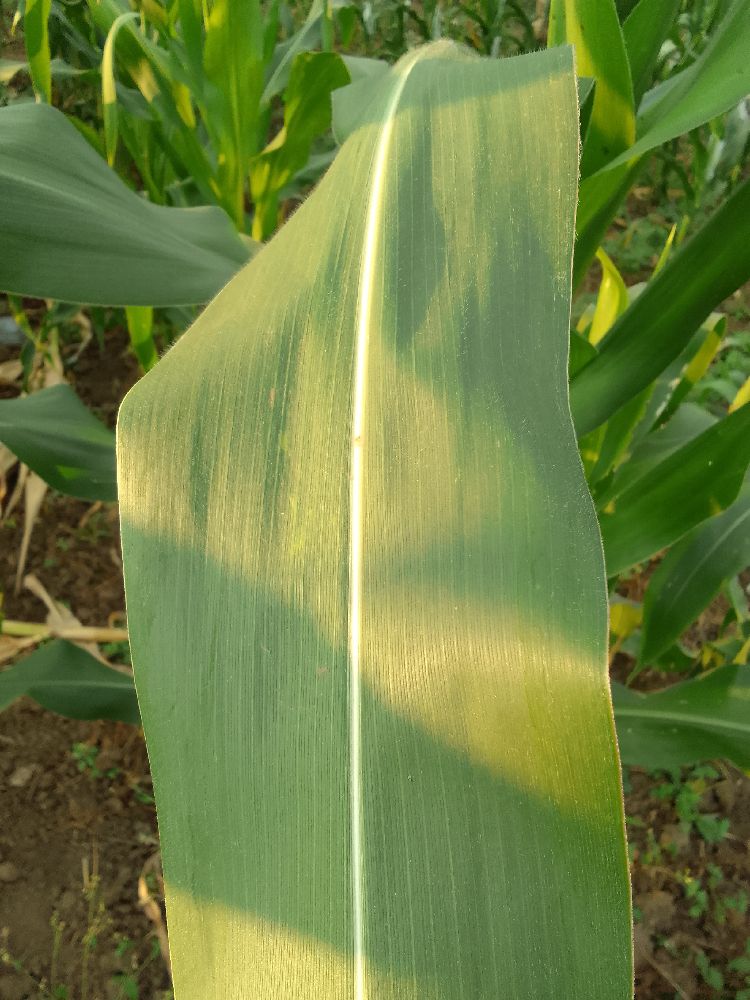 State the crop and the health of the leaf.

maize, healthy
